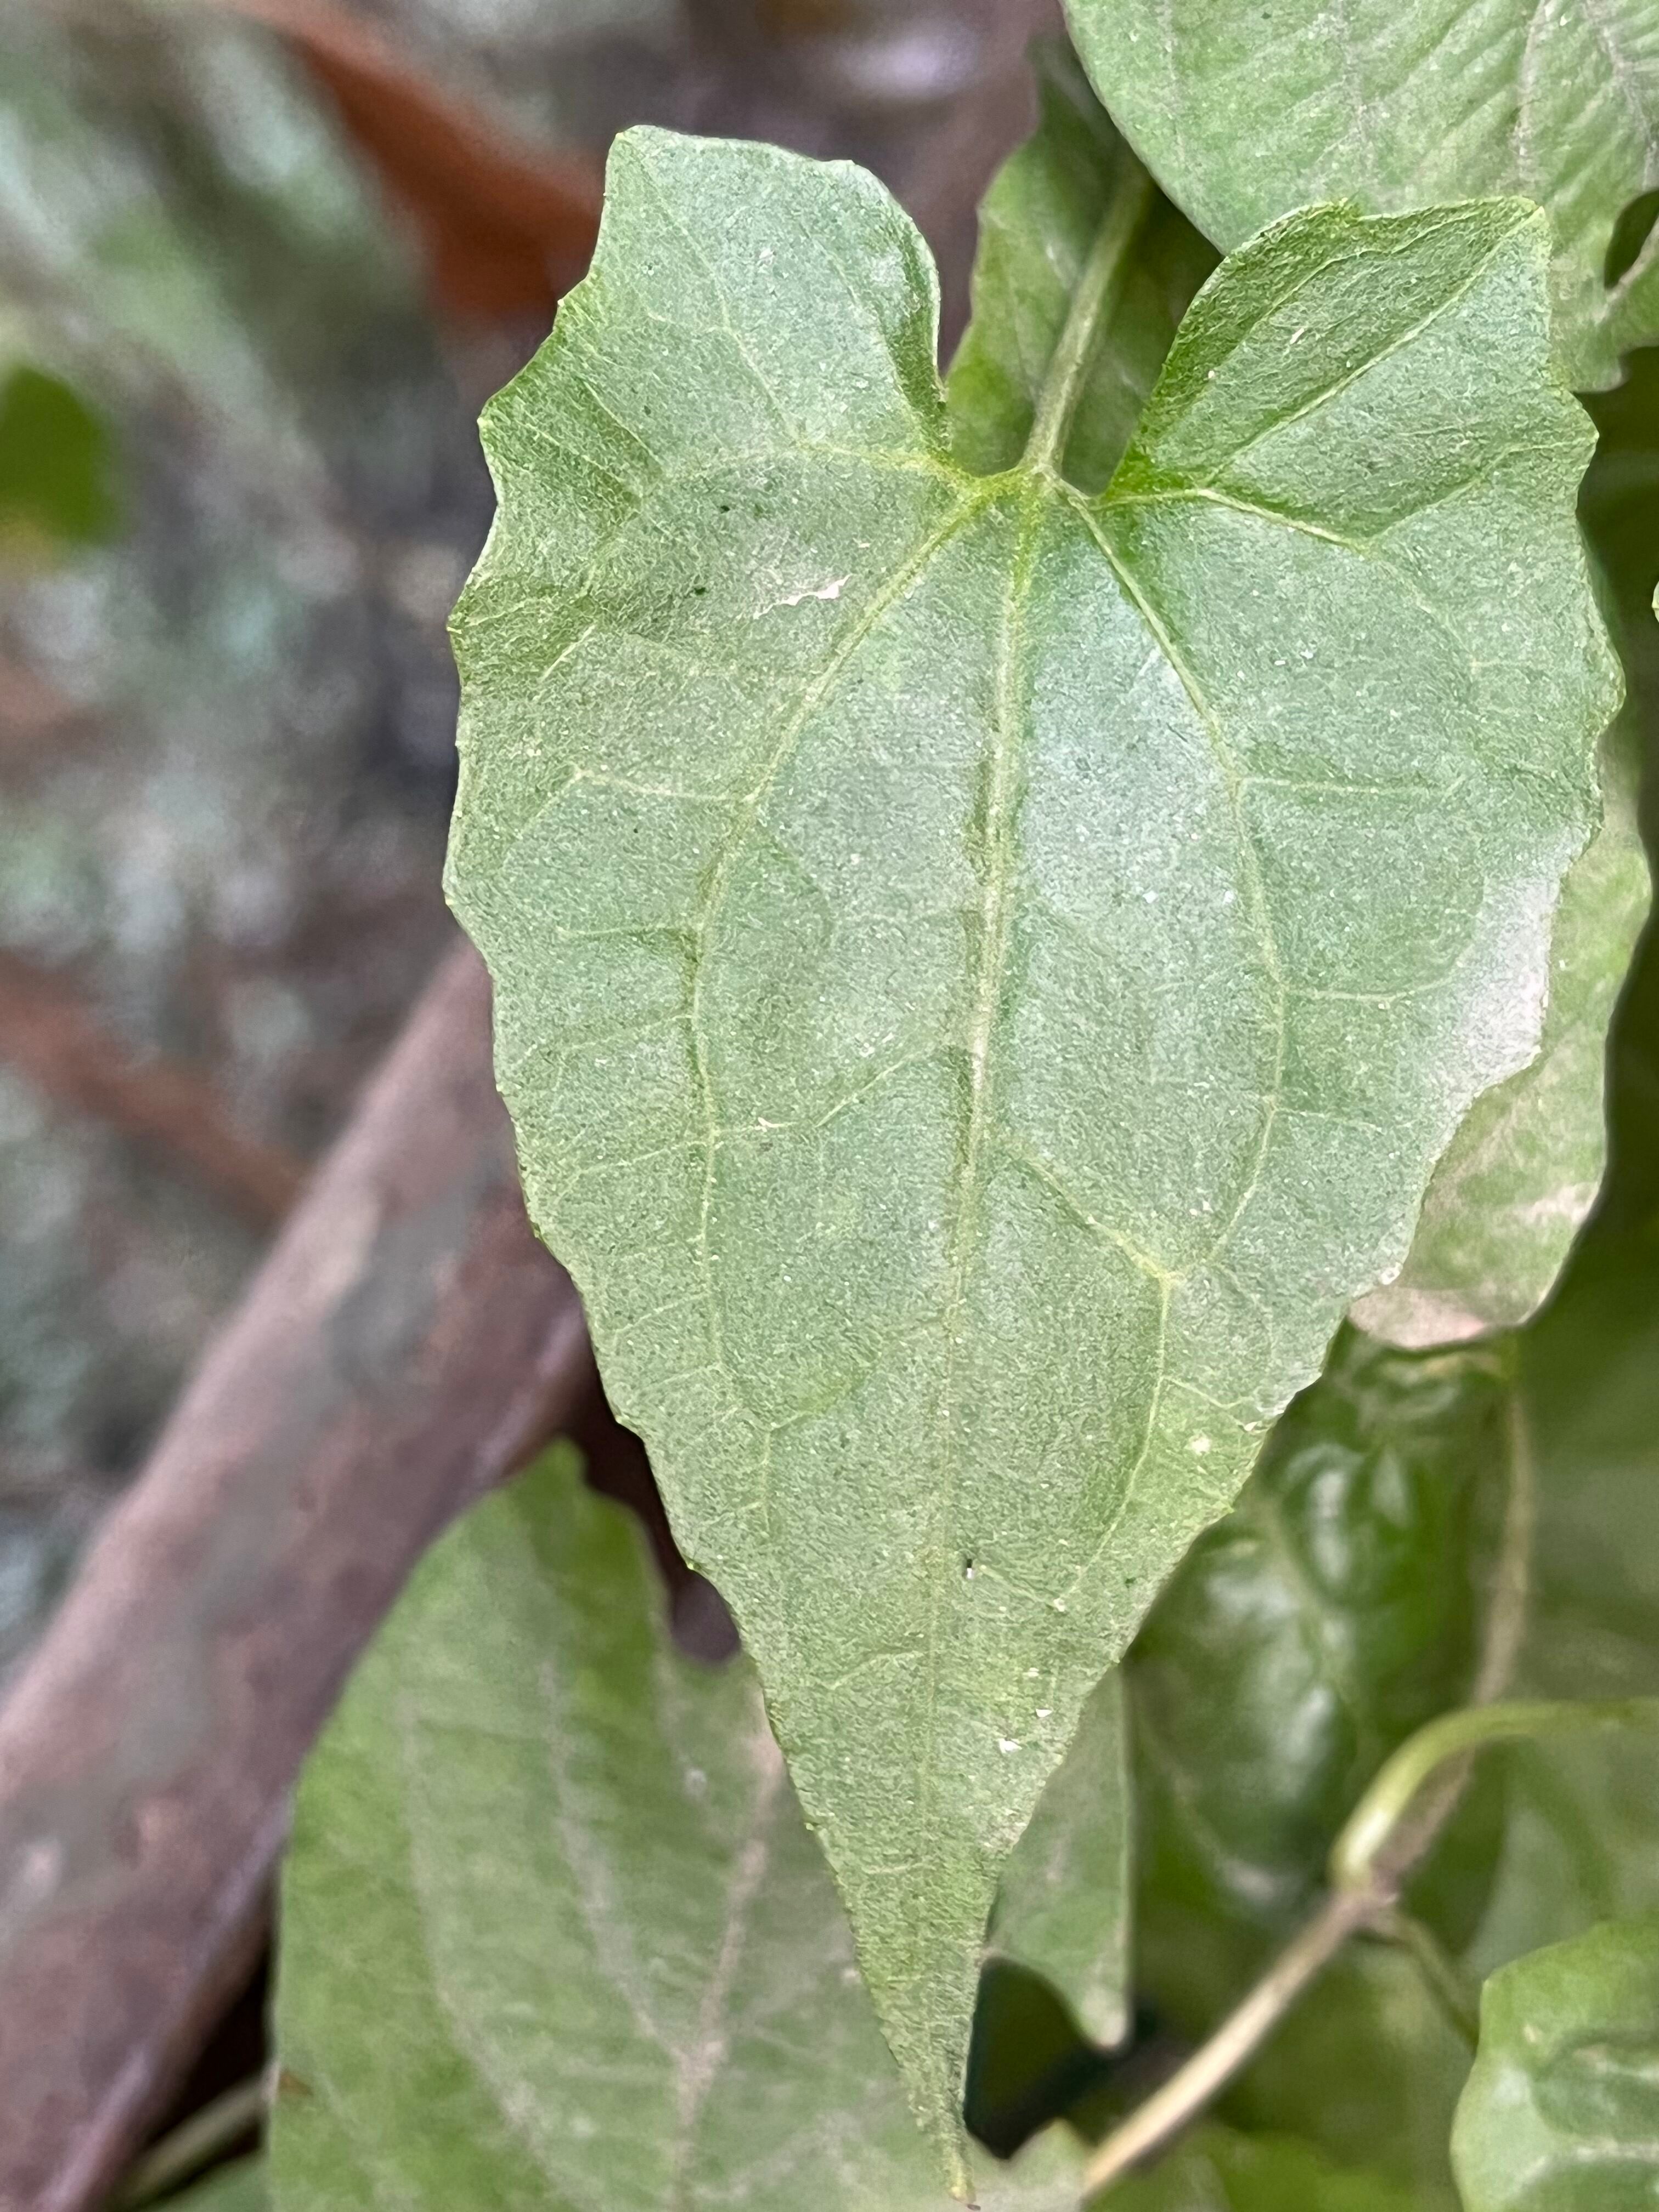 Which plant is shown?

bitter vine
